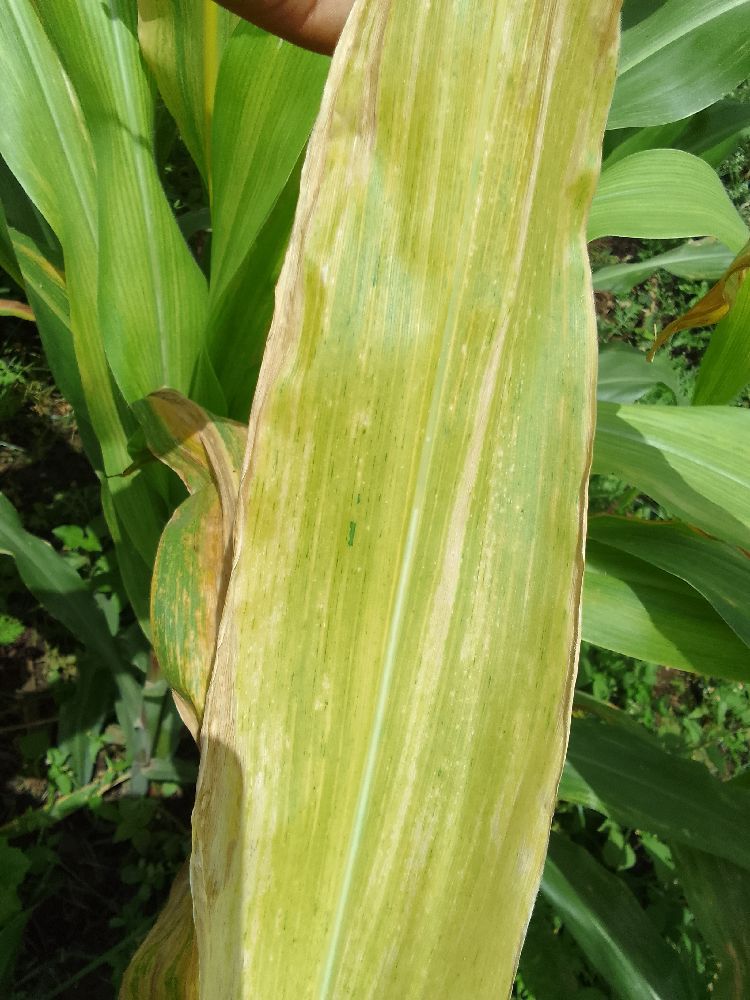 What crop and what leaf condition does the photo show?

maize, maize lethal necrosis
